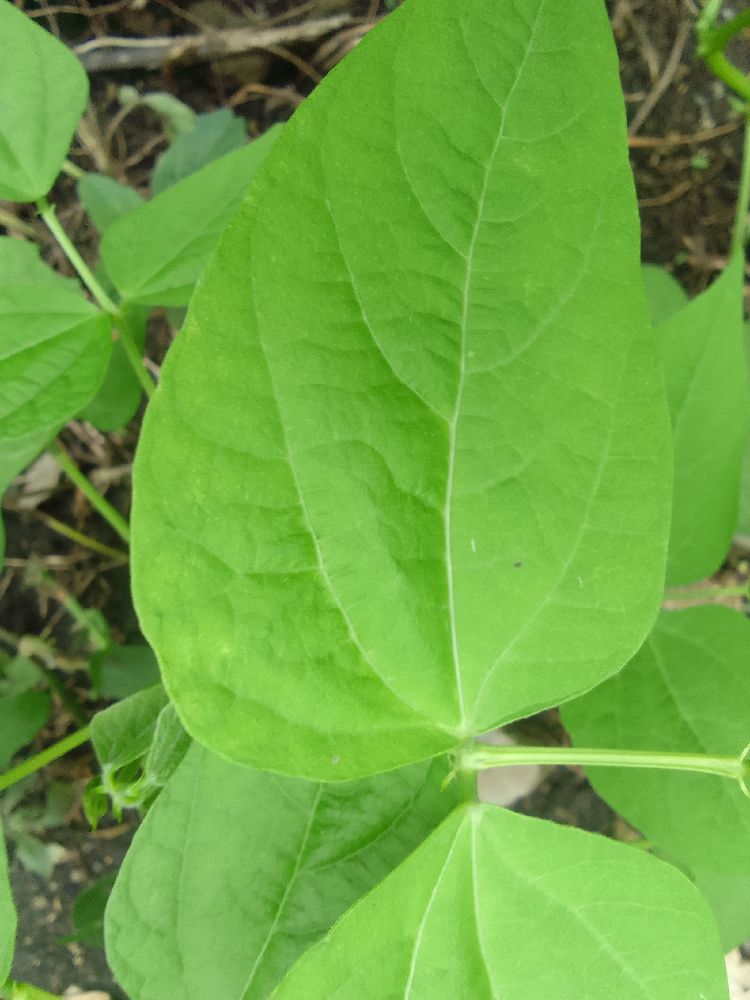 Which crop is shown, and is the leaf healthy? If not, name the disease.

common bean, healthy
